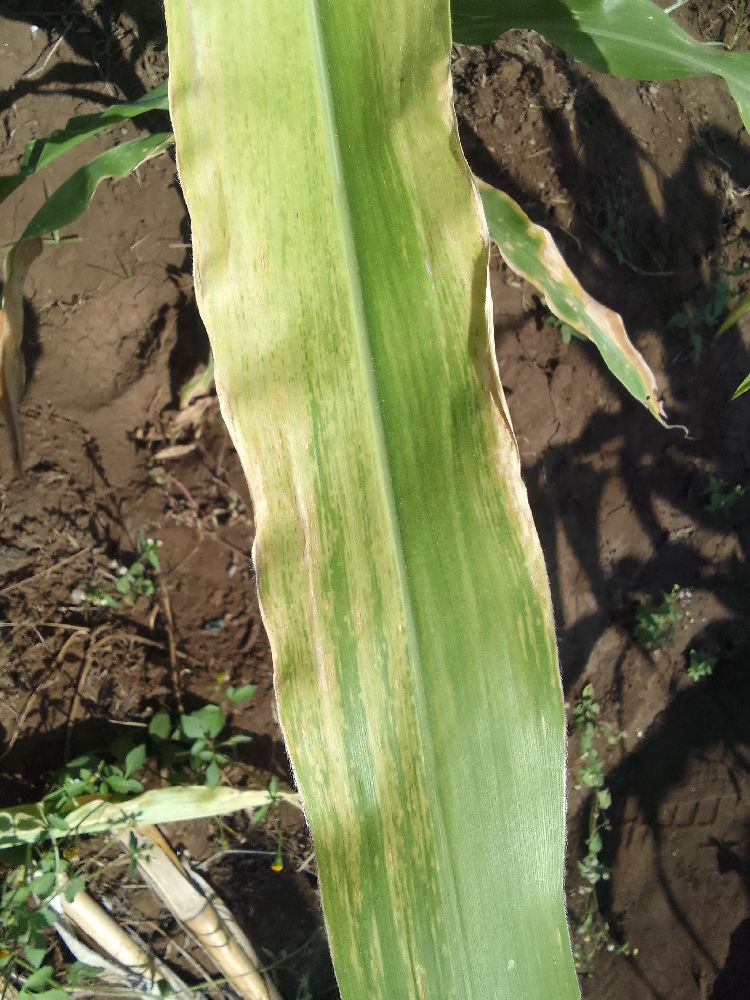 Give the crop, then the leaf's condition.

maize, maize lethal necrosis
